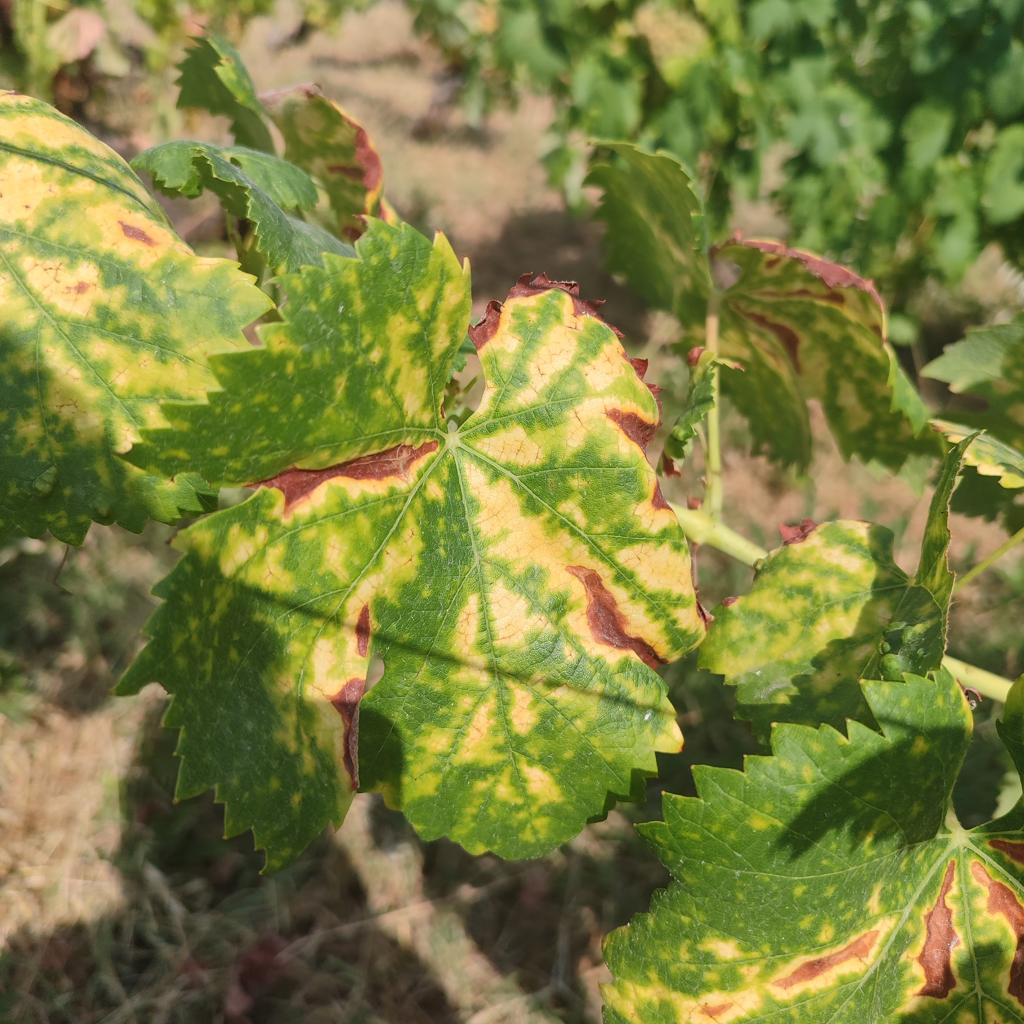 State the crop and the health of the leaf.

grapevine, esca complex
